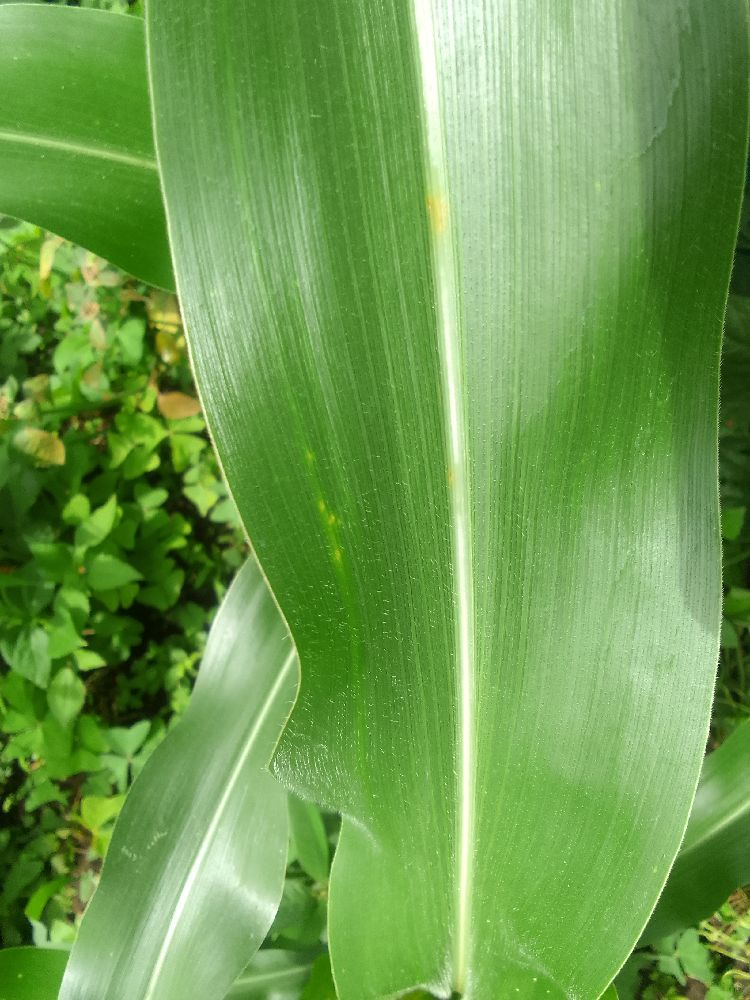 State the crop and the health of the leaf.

maize, healthy
